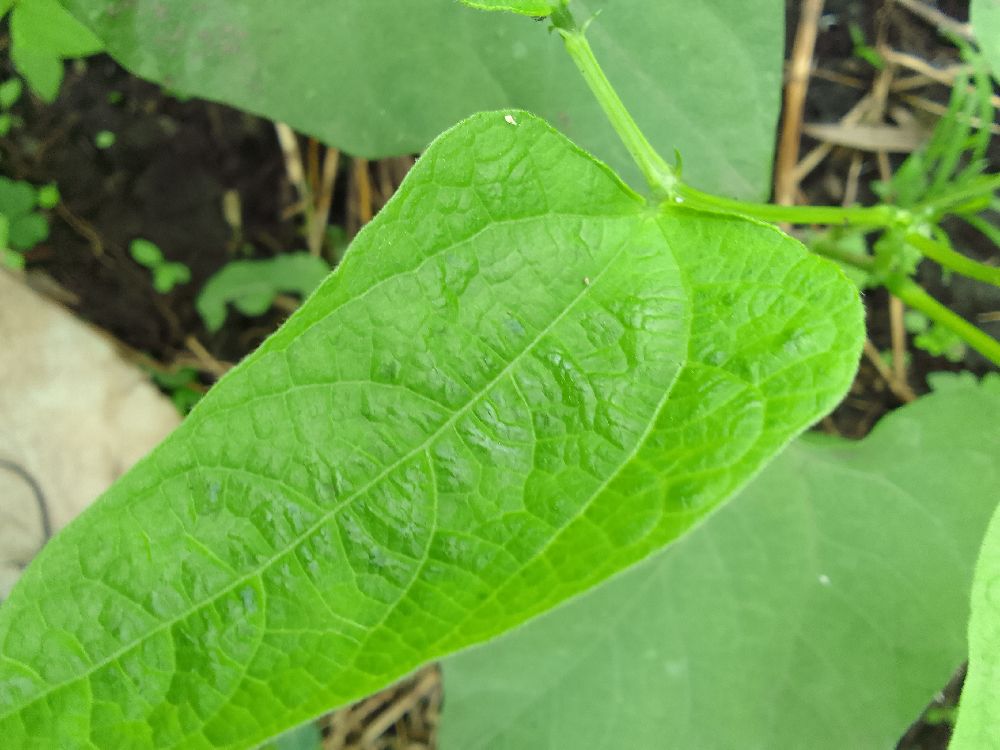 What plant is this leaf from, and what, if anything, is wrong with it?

common bean, healthy
